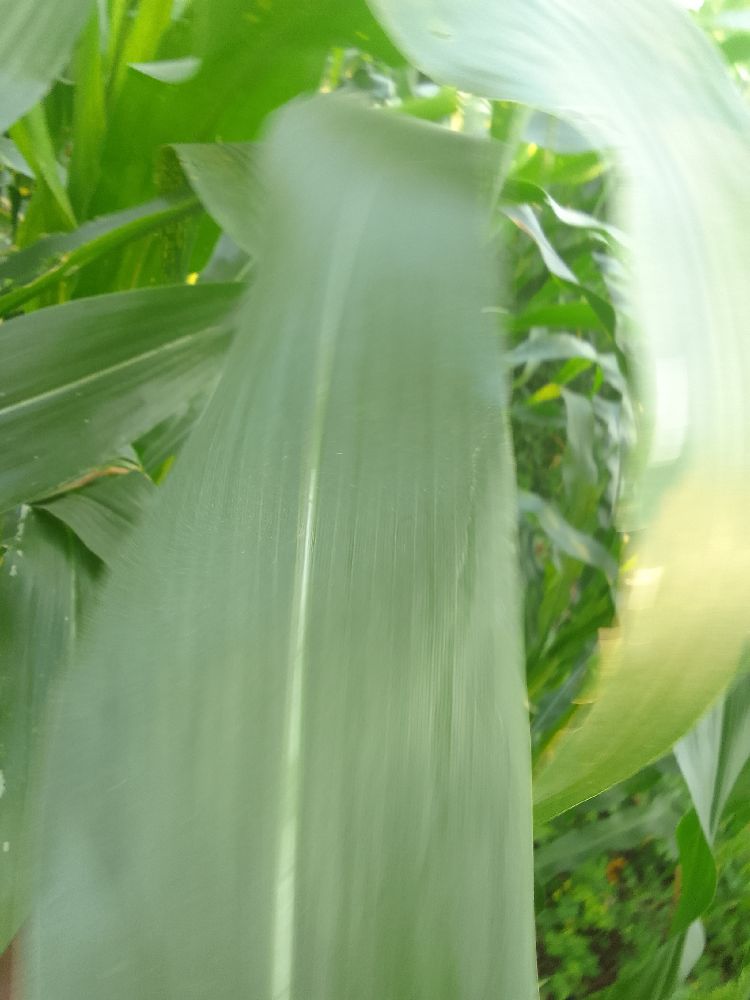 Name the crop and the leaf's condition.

maize, healthy
